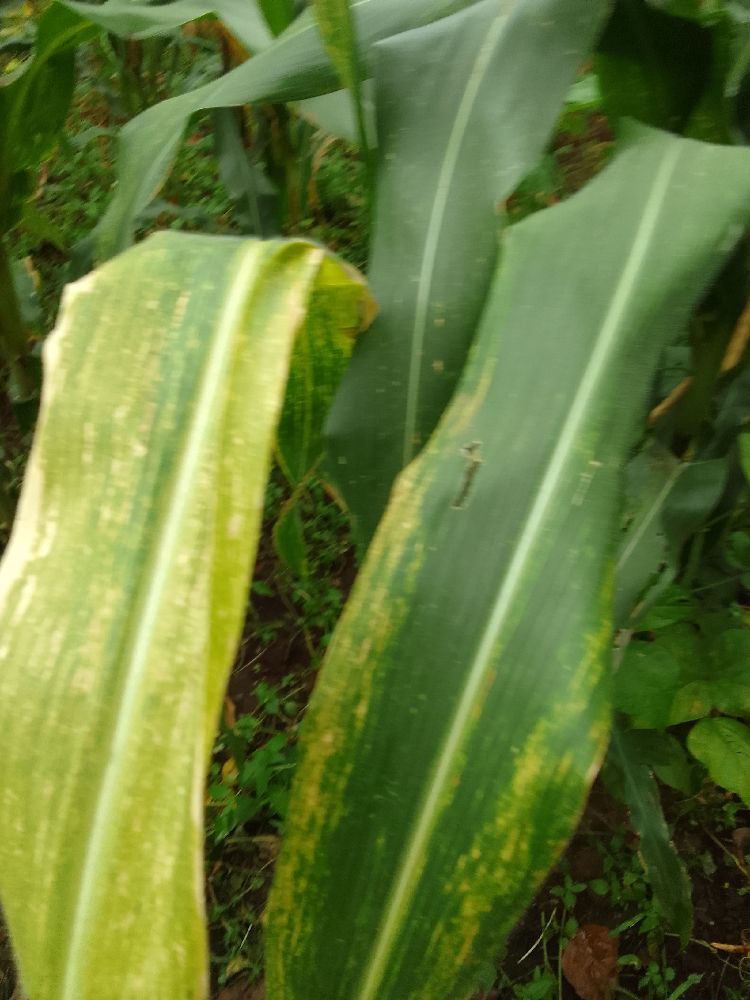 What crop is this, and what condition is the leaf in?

maize, maize lethal necrosis
